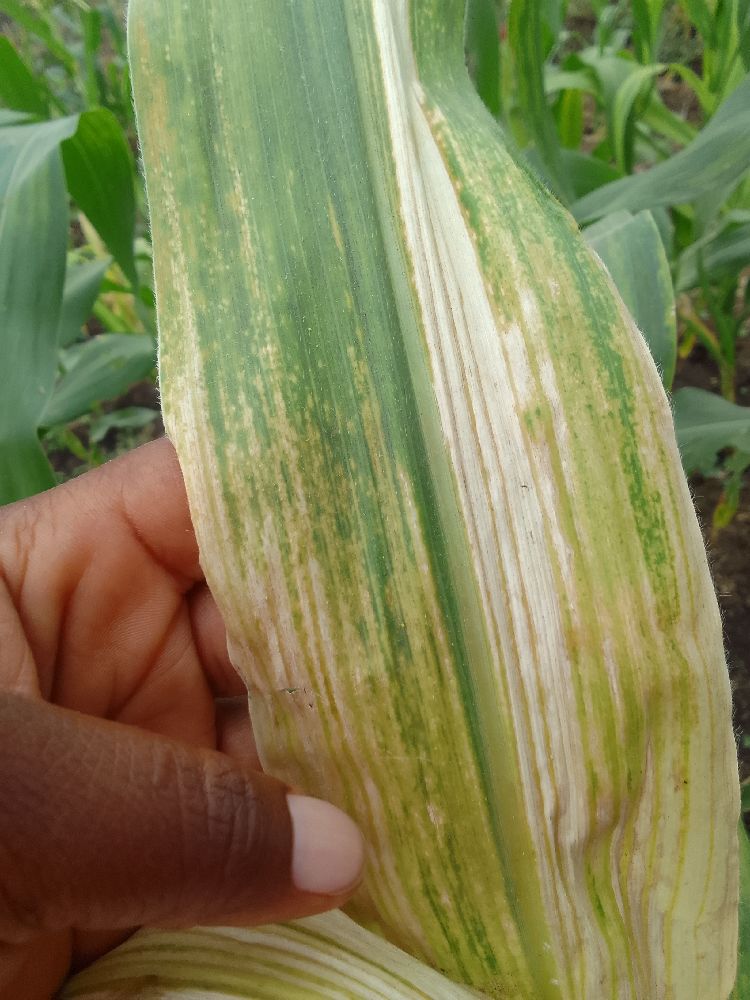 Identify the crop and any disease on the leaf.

maize, maize lethal necrosis
